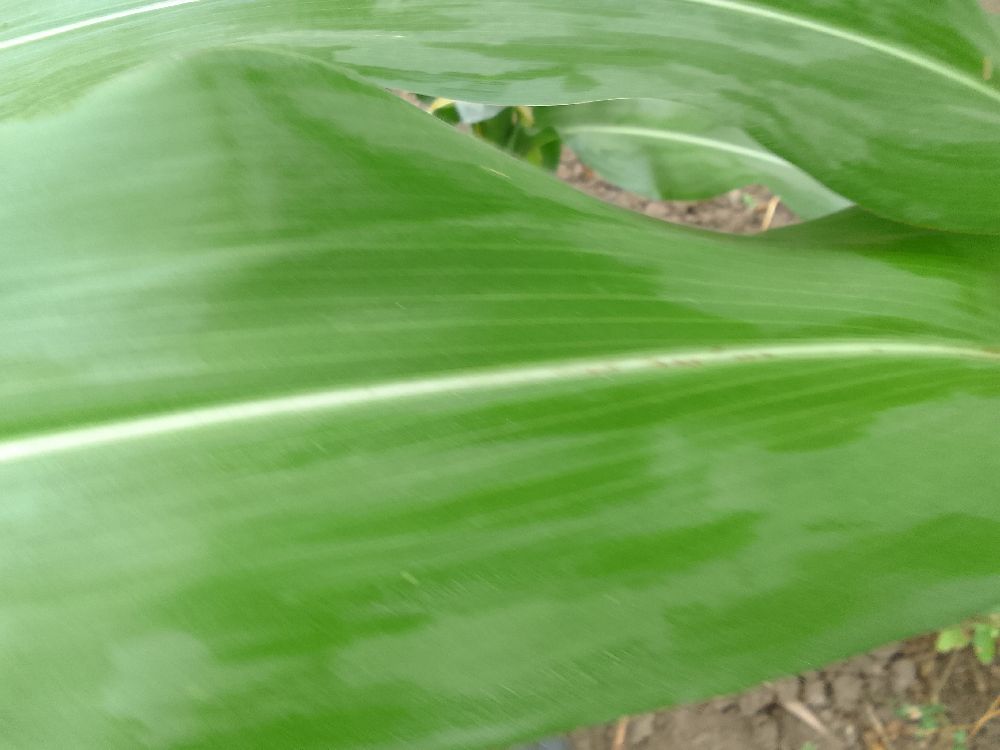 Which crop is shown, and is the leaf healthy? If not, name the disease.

maize, healthy
